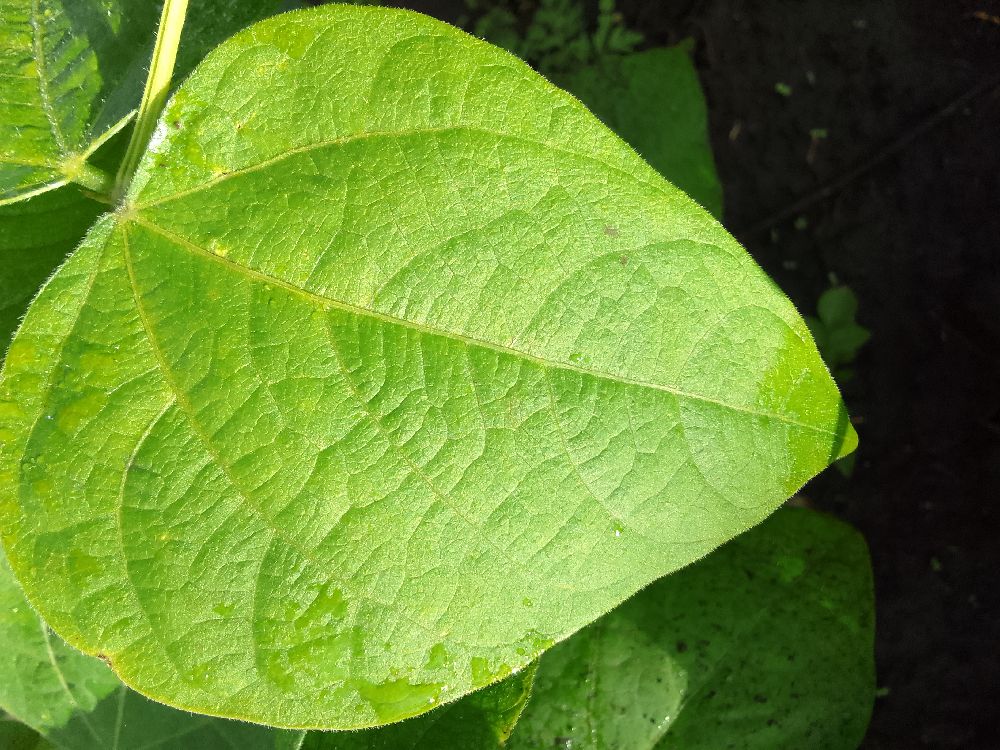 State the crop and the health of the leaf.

common bean, healthy
